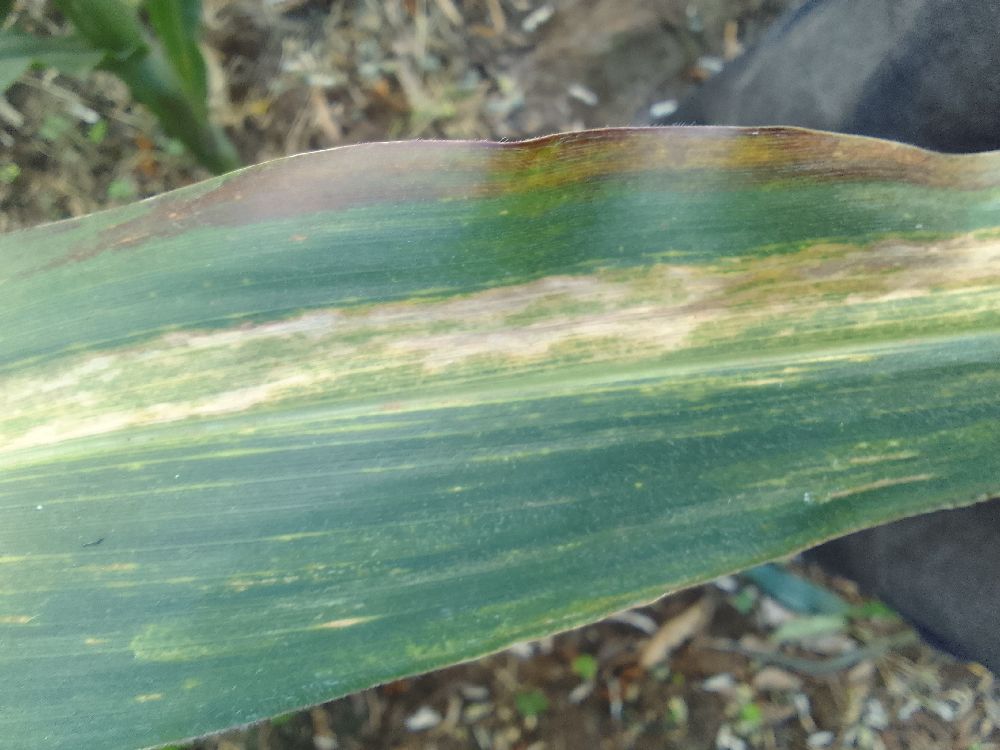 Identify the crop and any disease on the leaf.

maize, maize lethal necrosis
